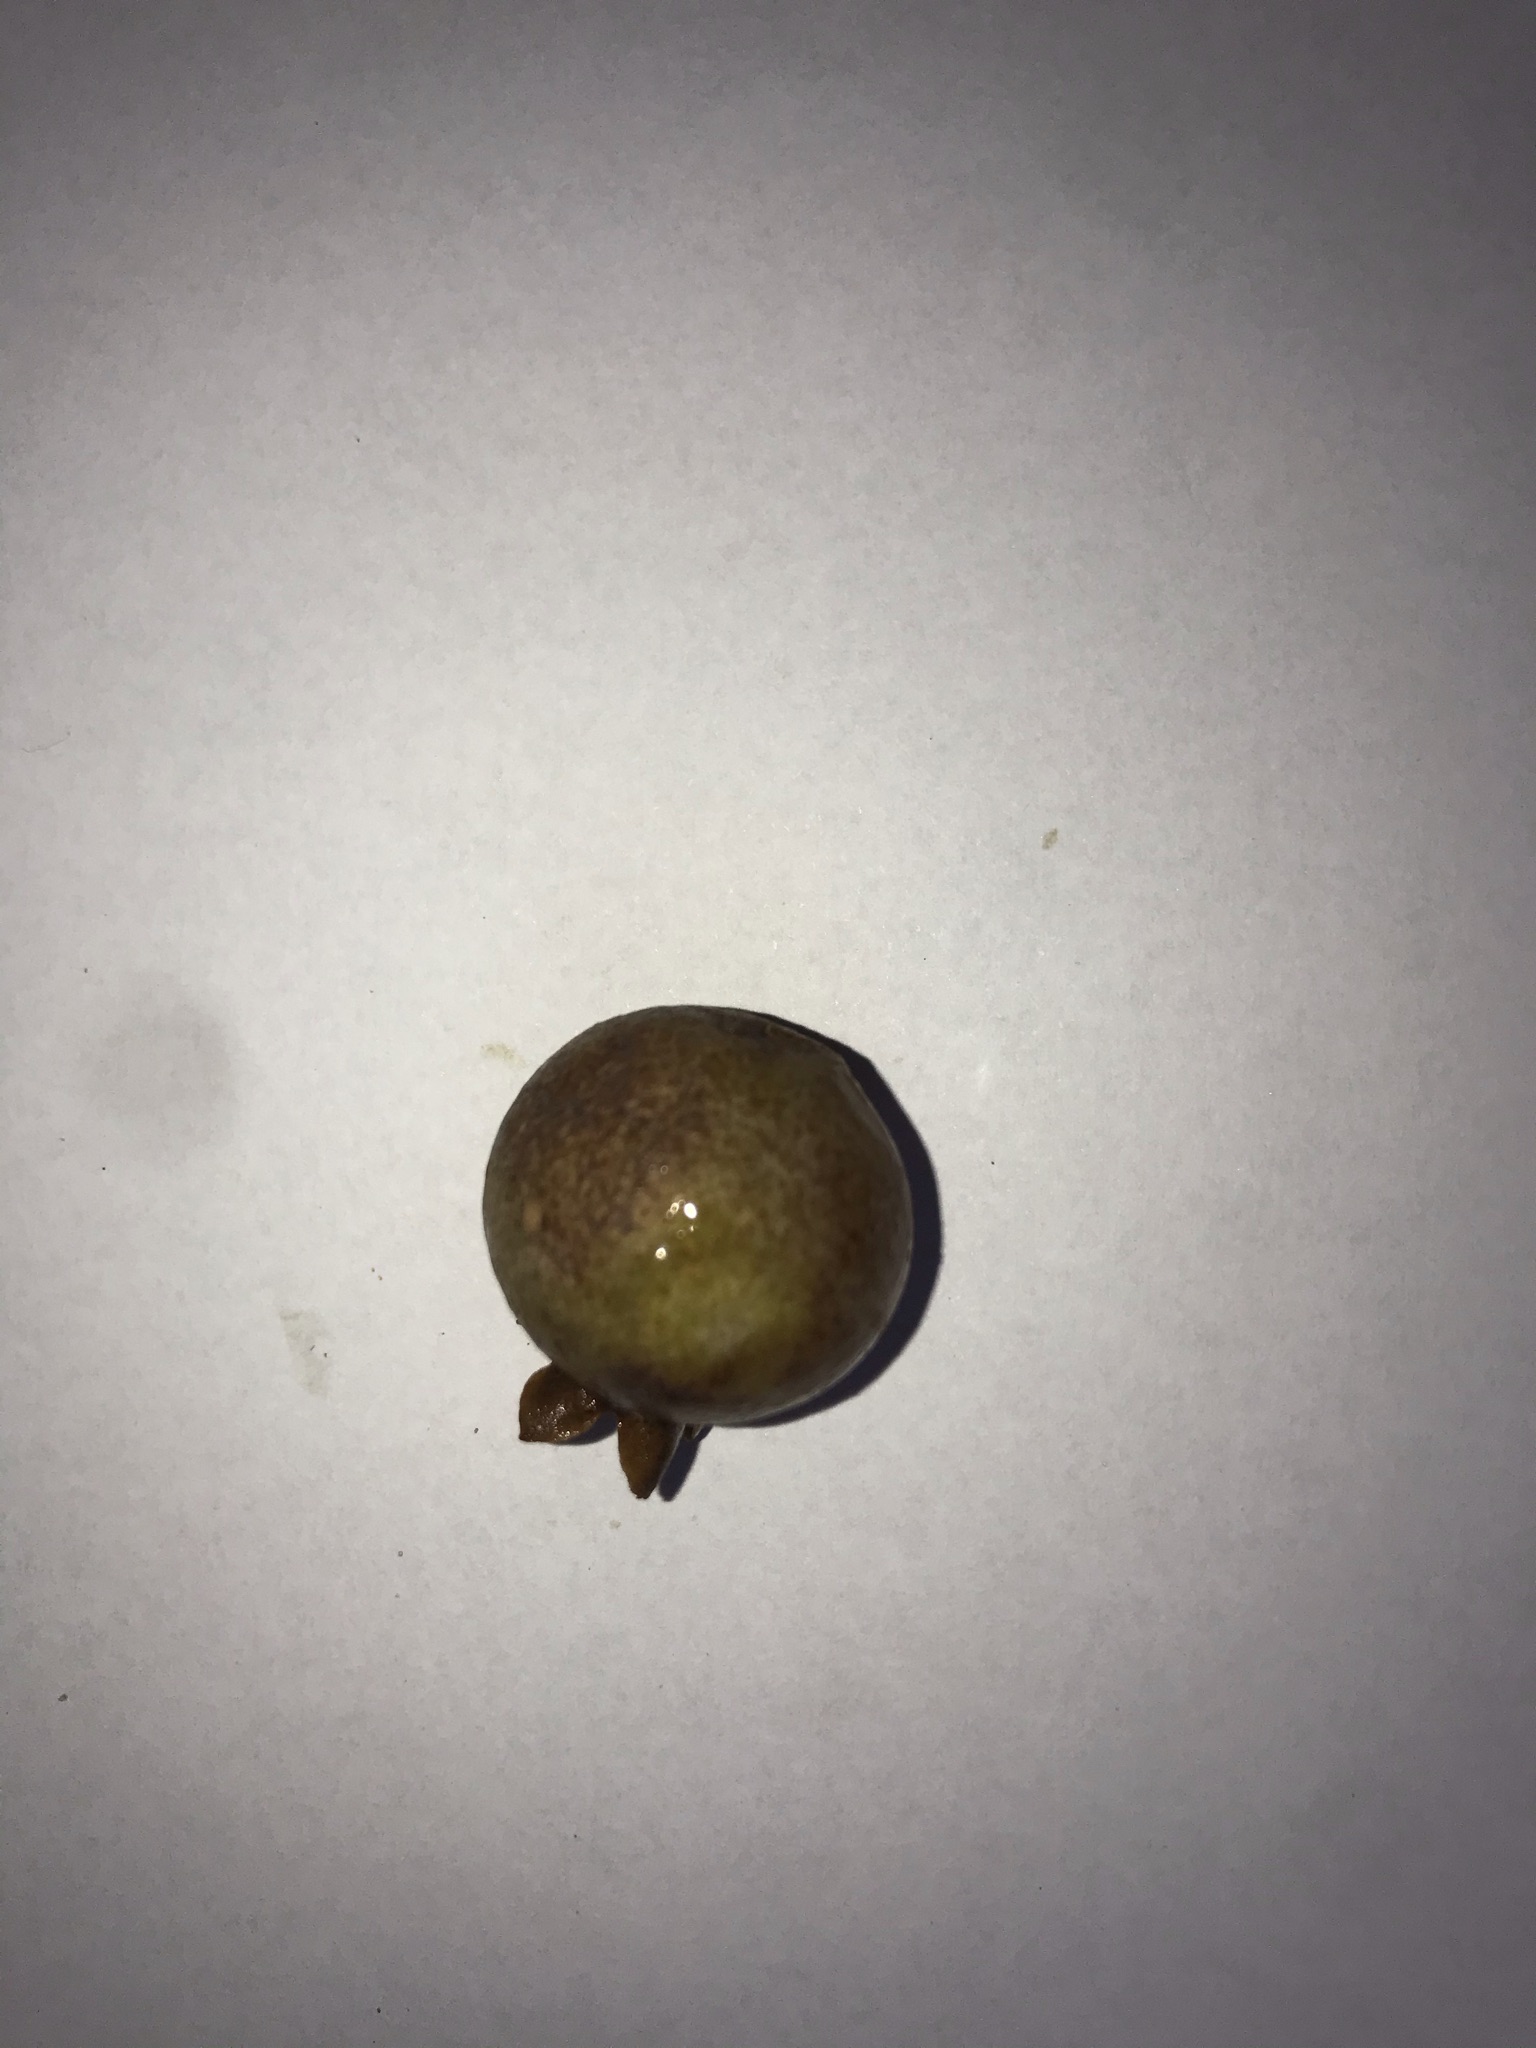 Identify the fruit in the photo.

gabiroba
